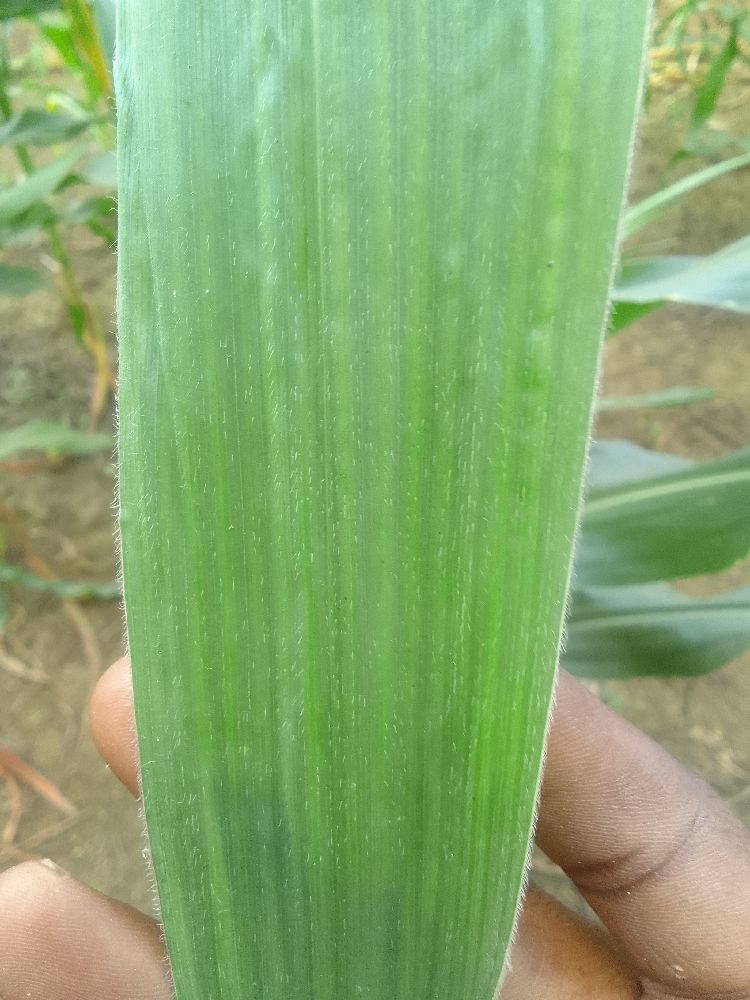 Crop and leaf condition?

maize, healthy
